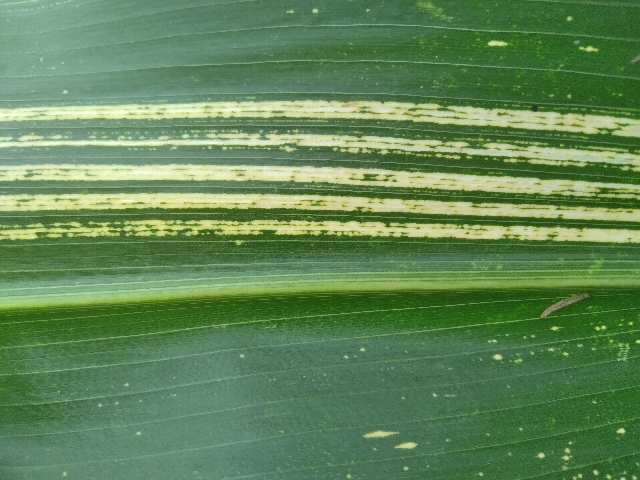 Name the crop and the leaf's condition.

maize, maize streak virus
